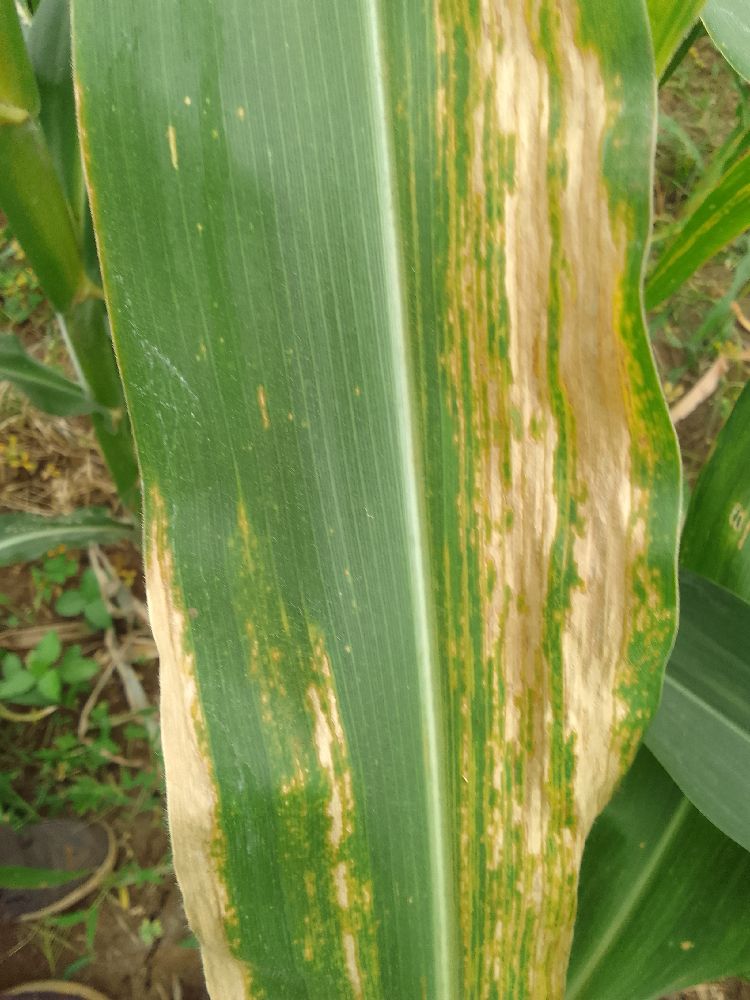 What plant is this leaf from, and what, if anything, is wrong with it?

maize, maize lethal necrosis
